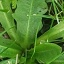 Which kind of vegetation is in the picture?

structured weed
